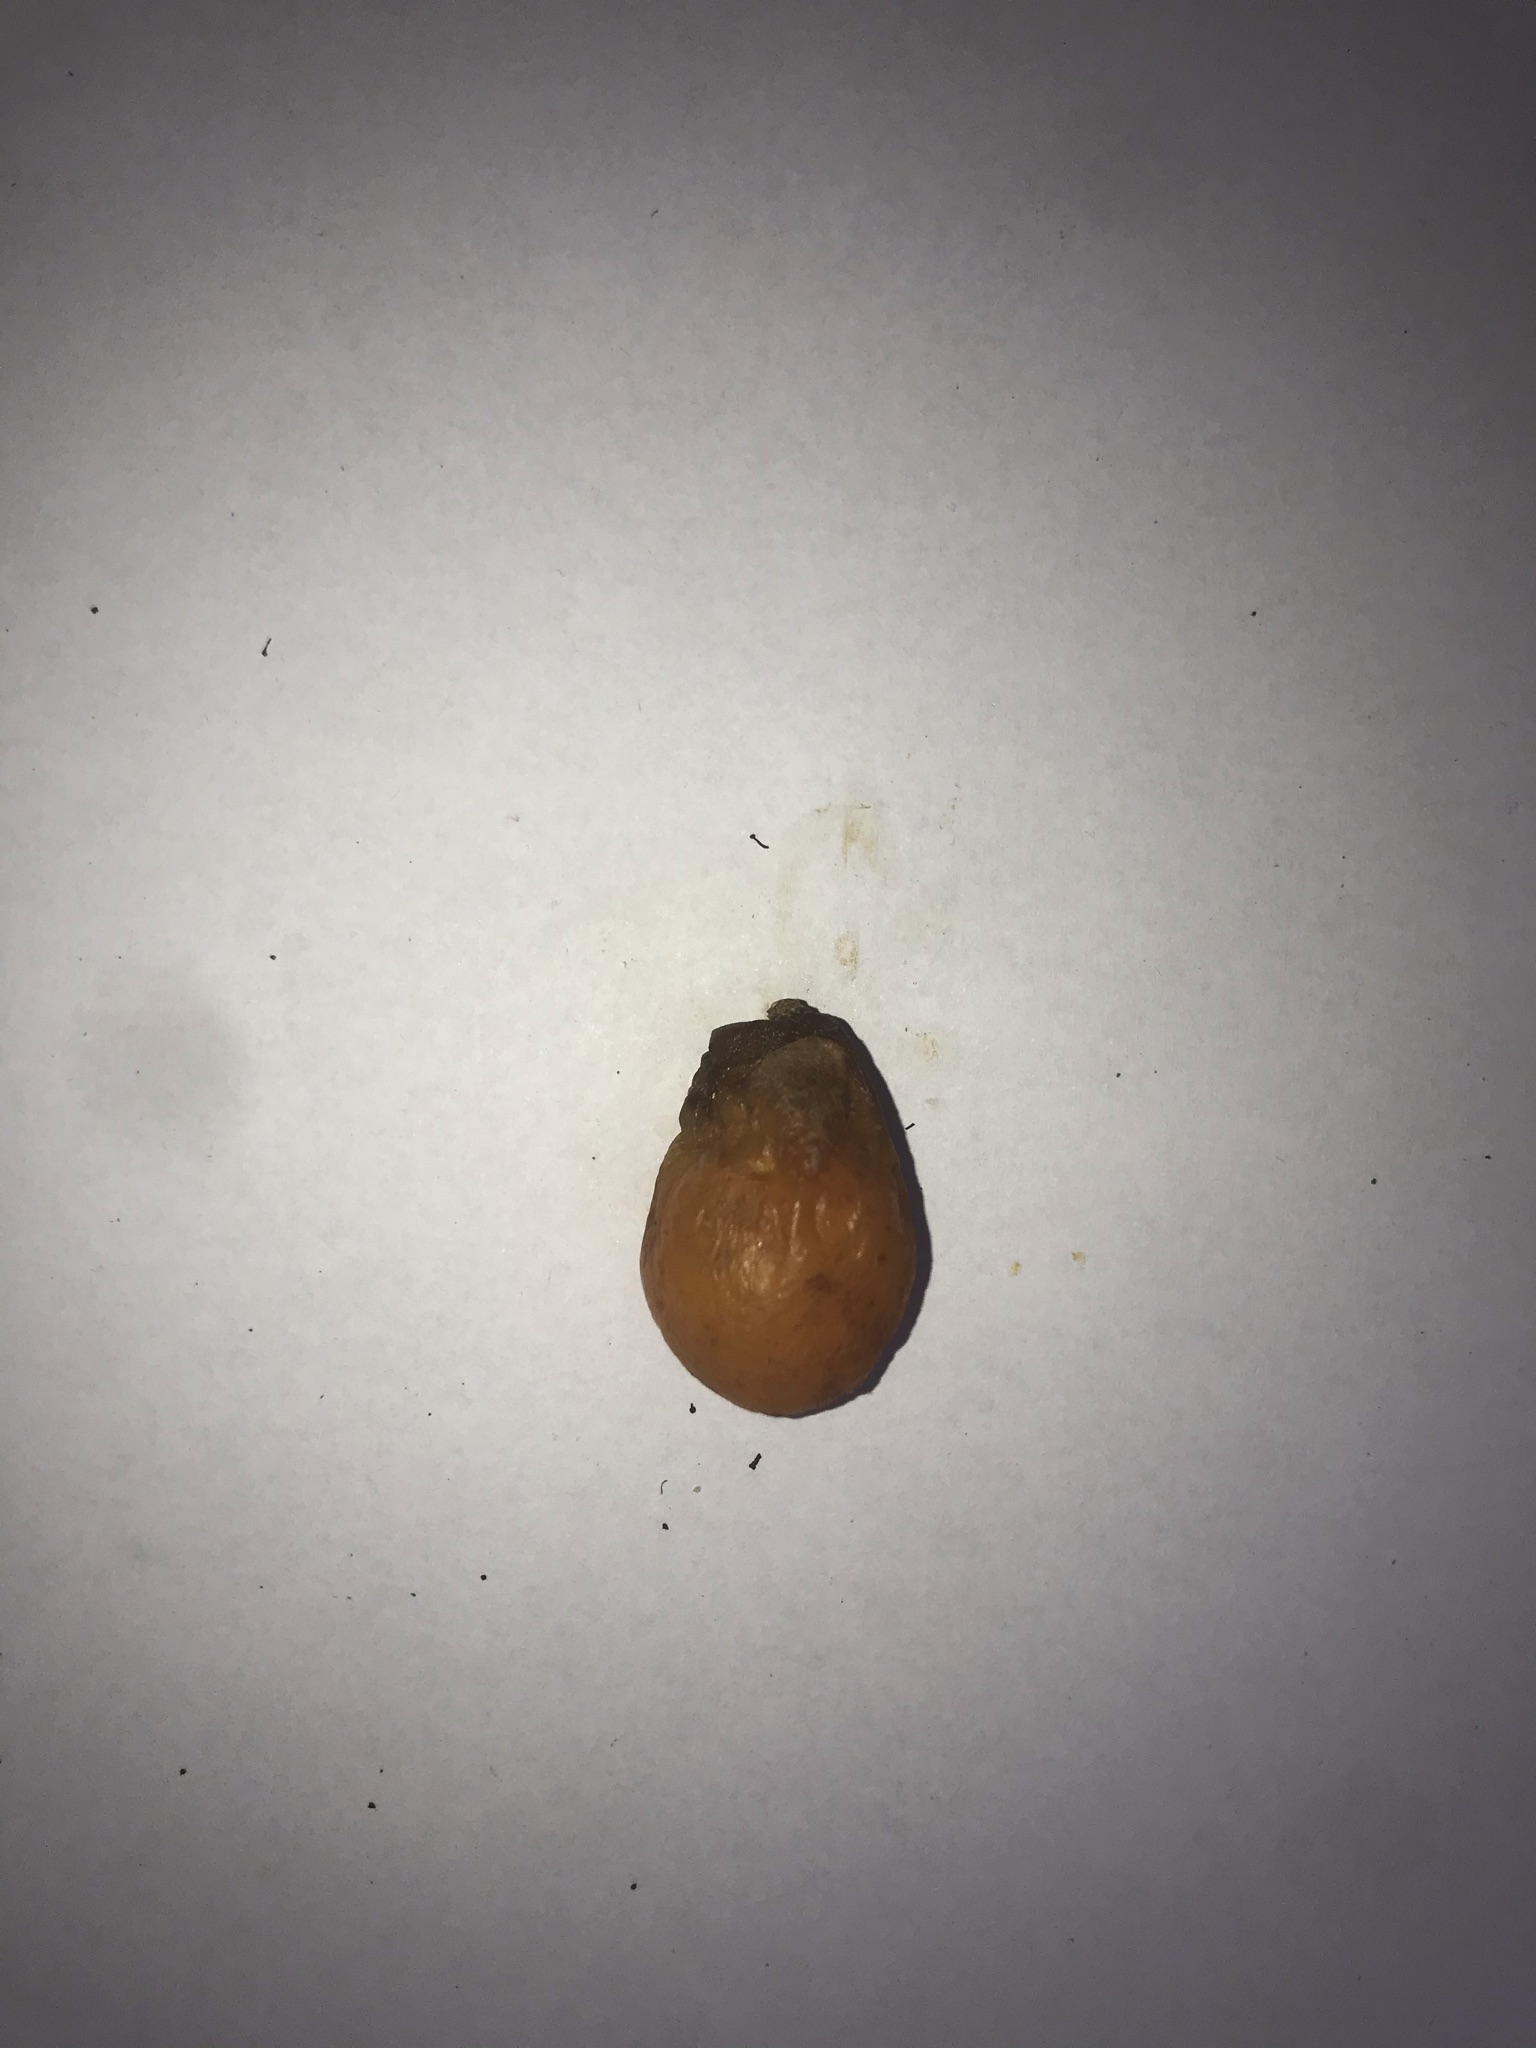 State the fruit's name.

siriguela
